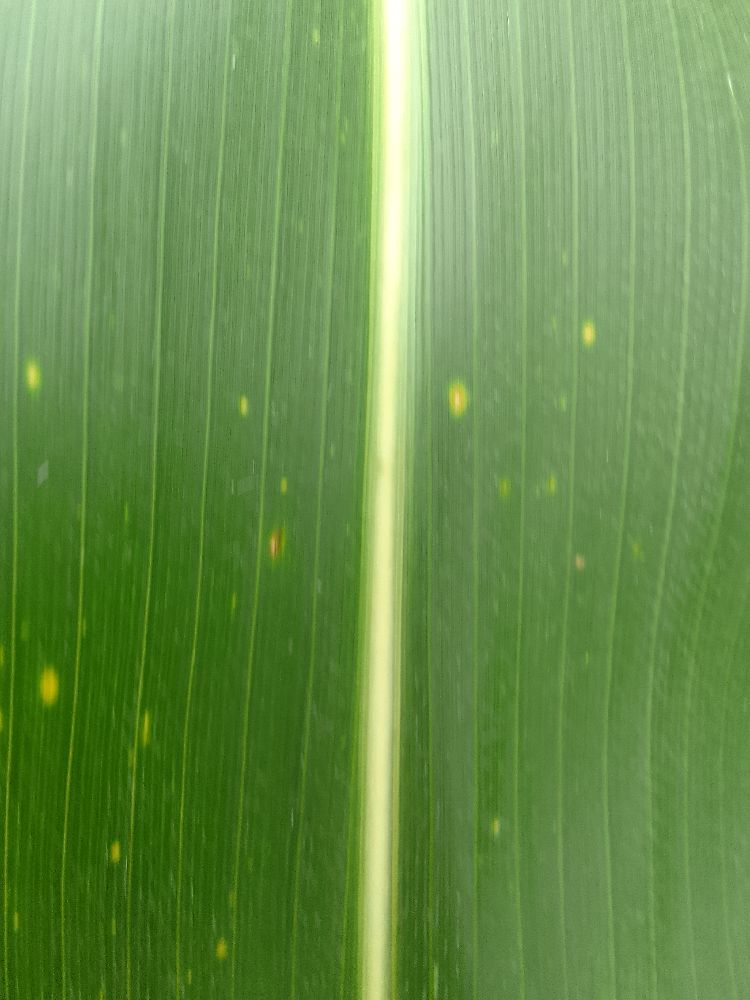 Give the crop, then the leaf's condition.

maize, healthy
